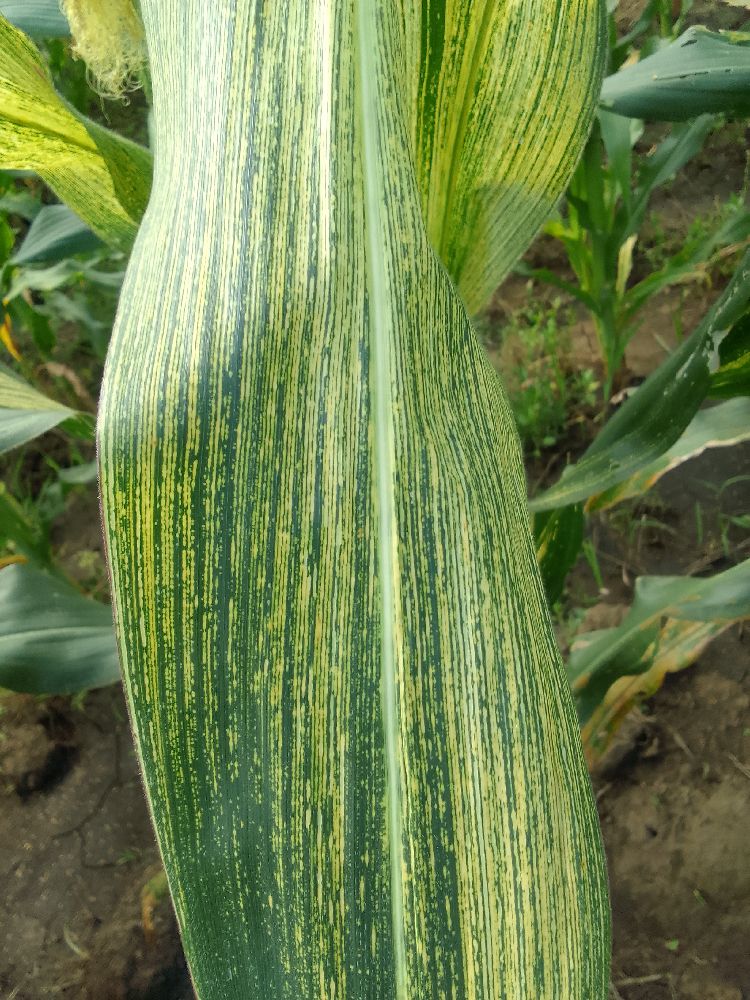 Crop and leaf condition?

maize, maize streak virus
